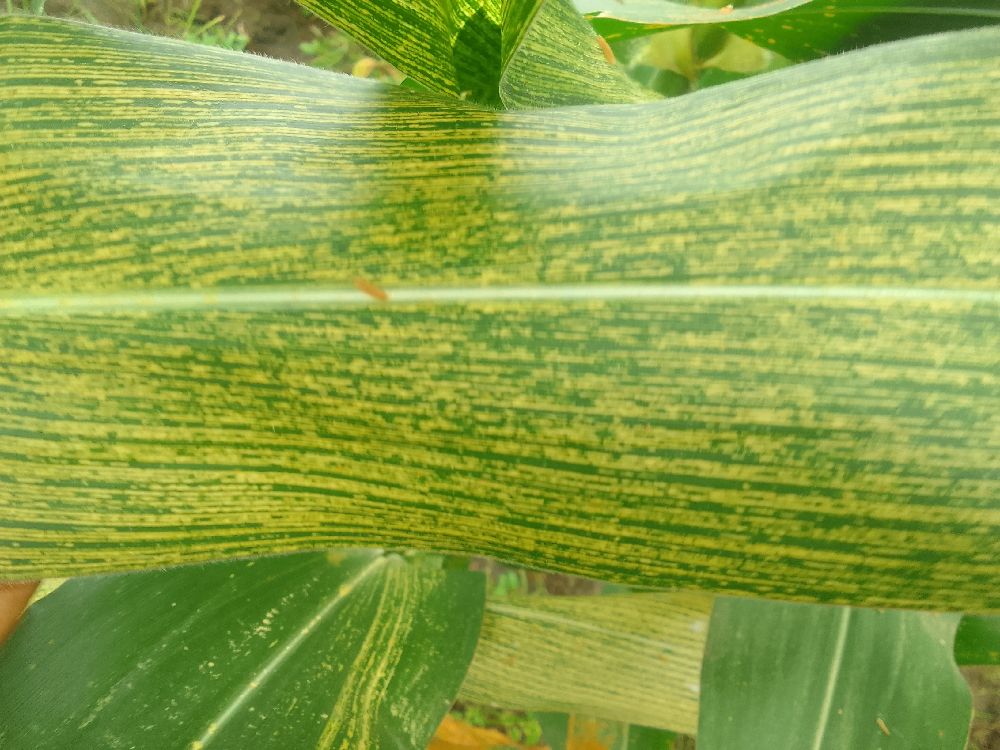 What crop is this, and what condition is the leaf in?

maize, maize streak virus
